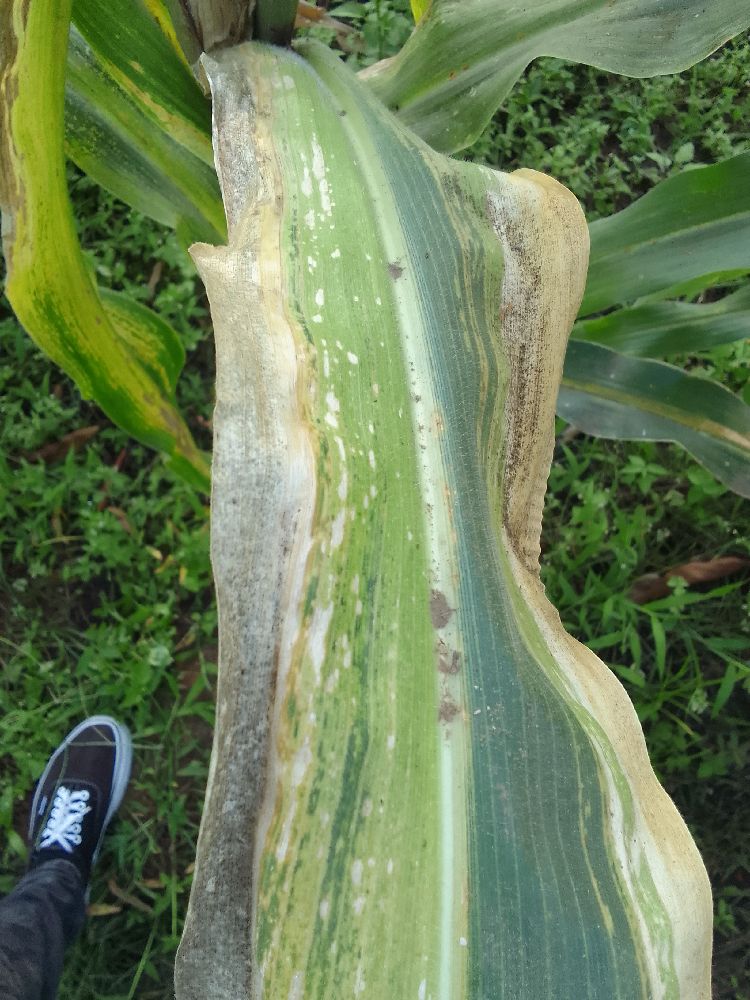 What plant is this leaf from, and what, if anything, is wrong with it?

maize, maize lethal necrosis
